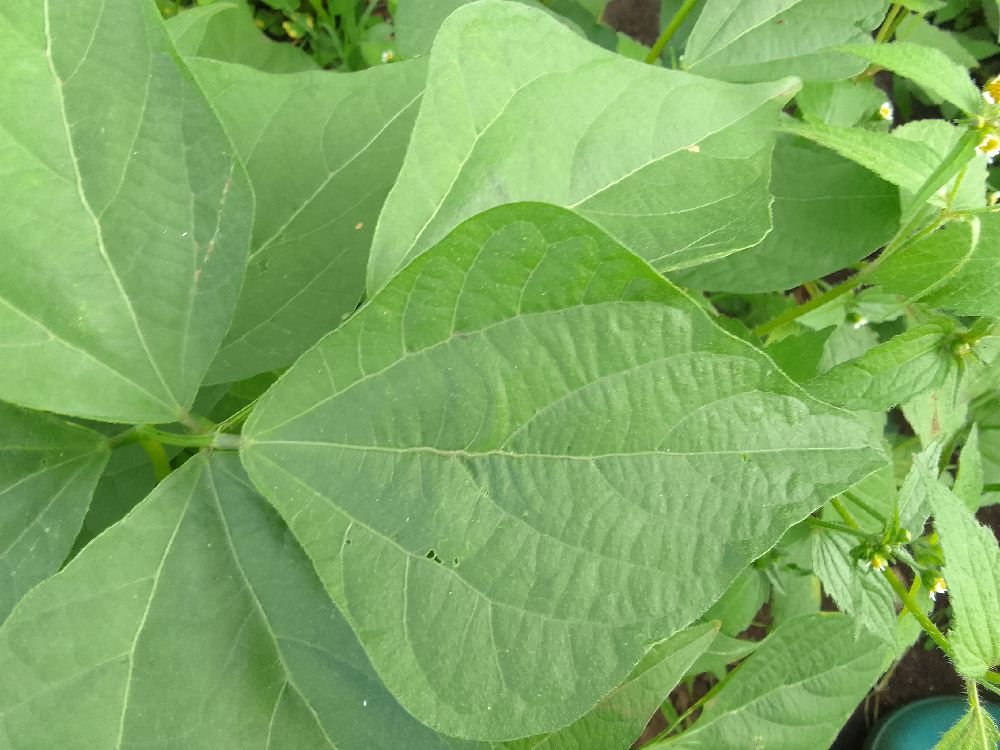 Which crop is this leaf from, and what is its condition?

common bean, healthy
